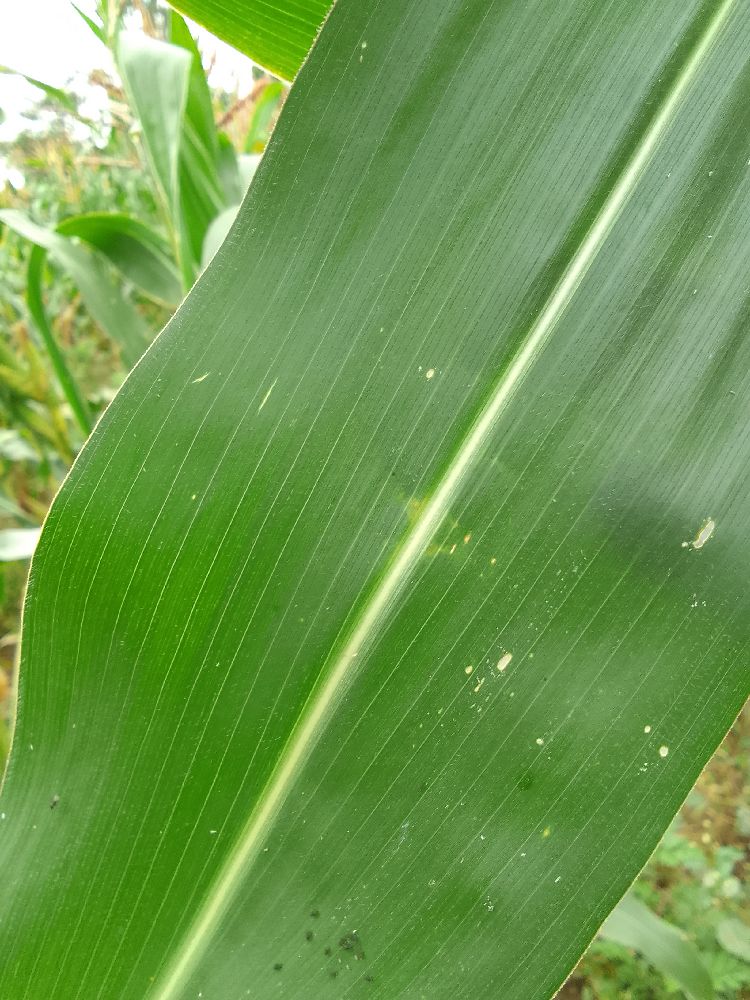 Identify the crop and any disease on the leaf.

maize, healthy
